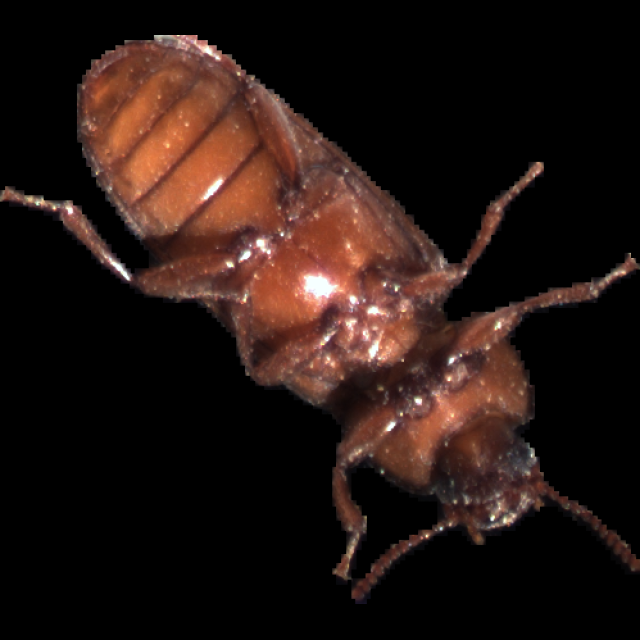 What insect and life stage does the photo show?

mealworm beetle
